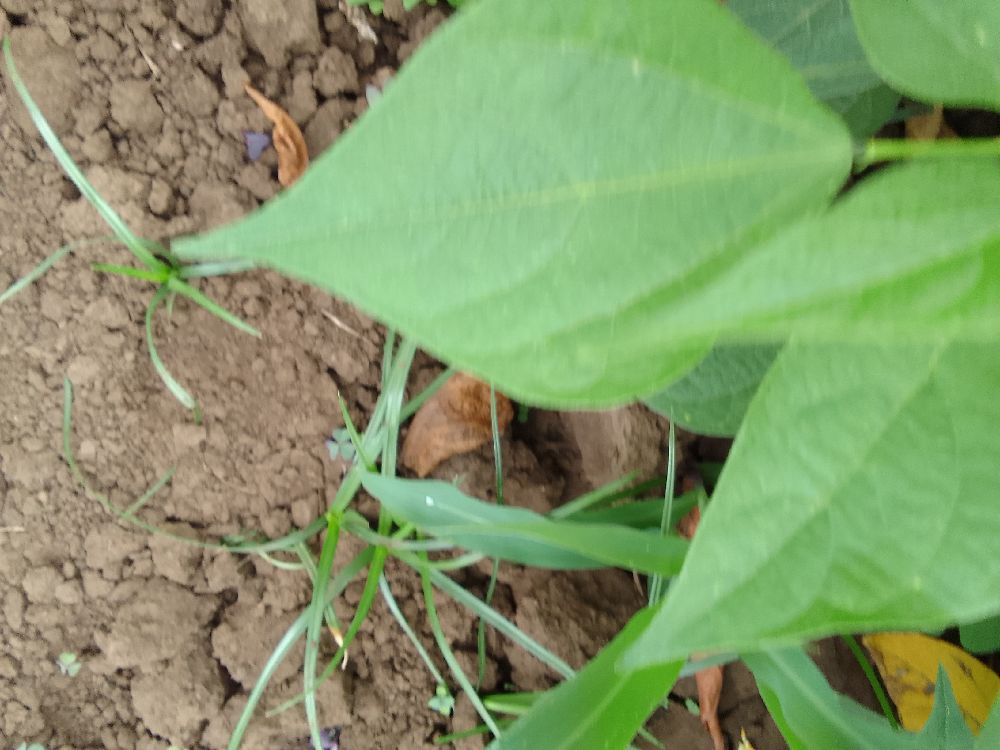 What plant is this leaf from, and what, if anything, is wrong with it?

common bean, healthy
